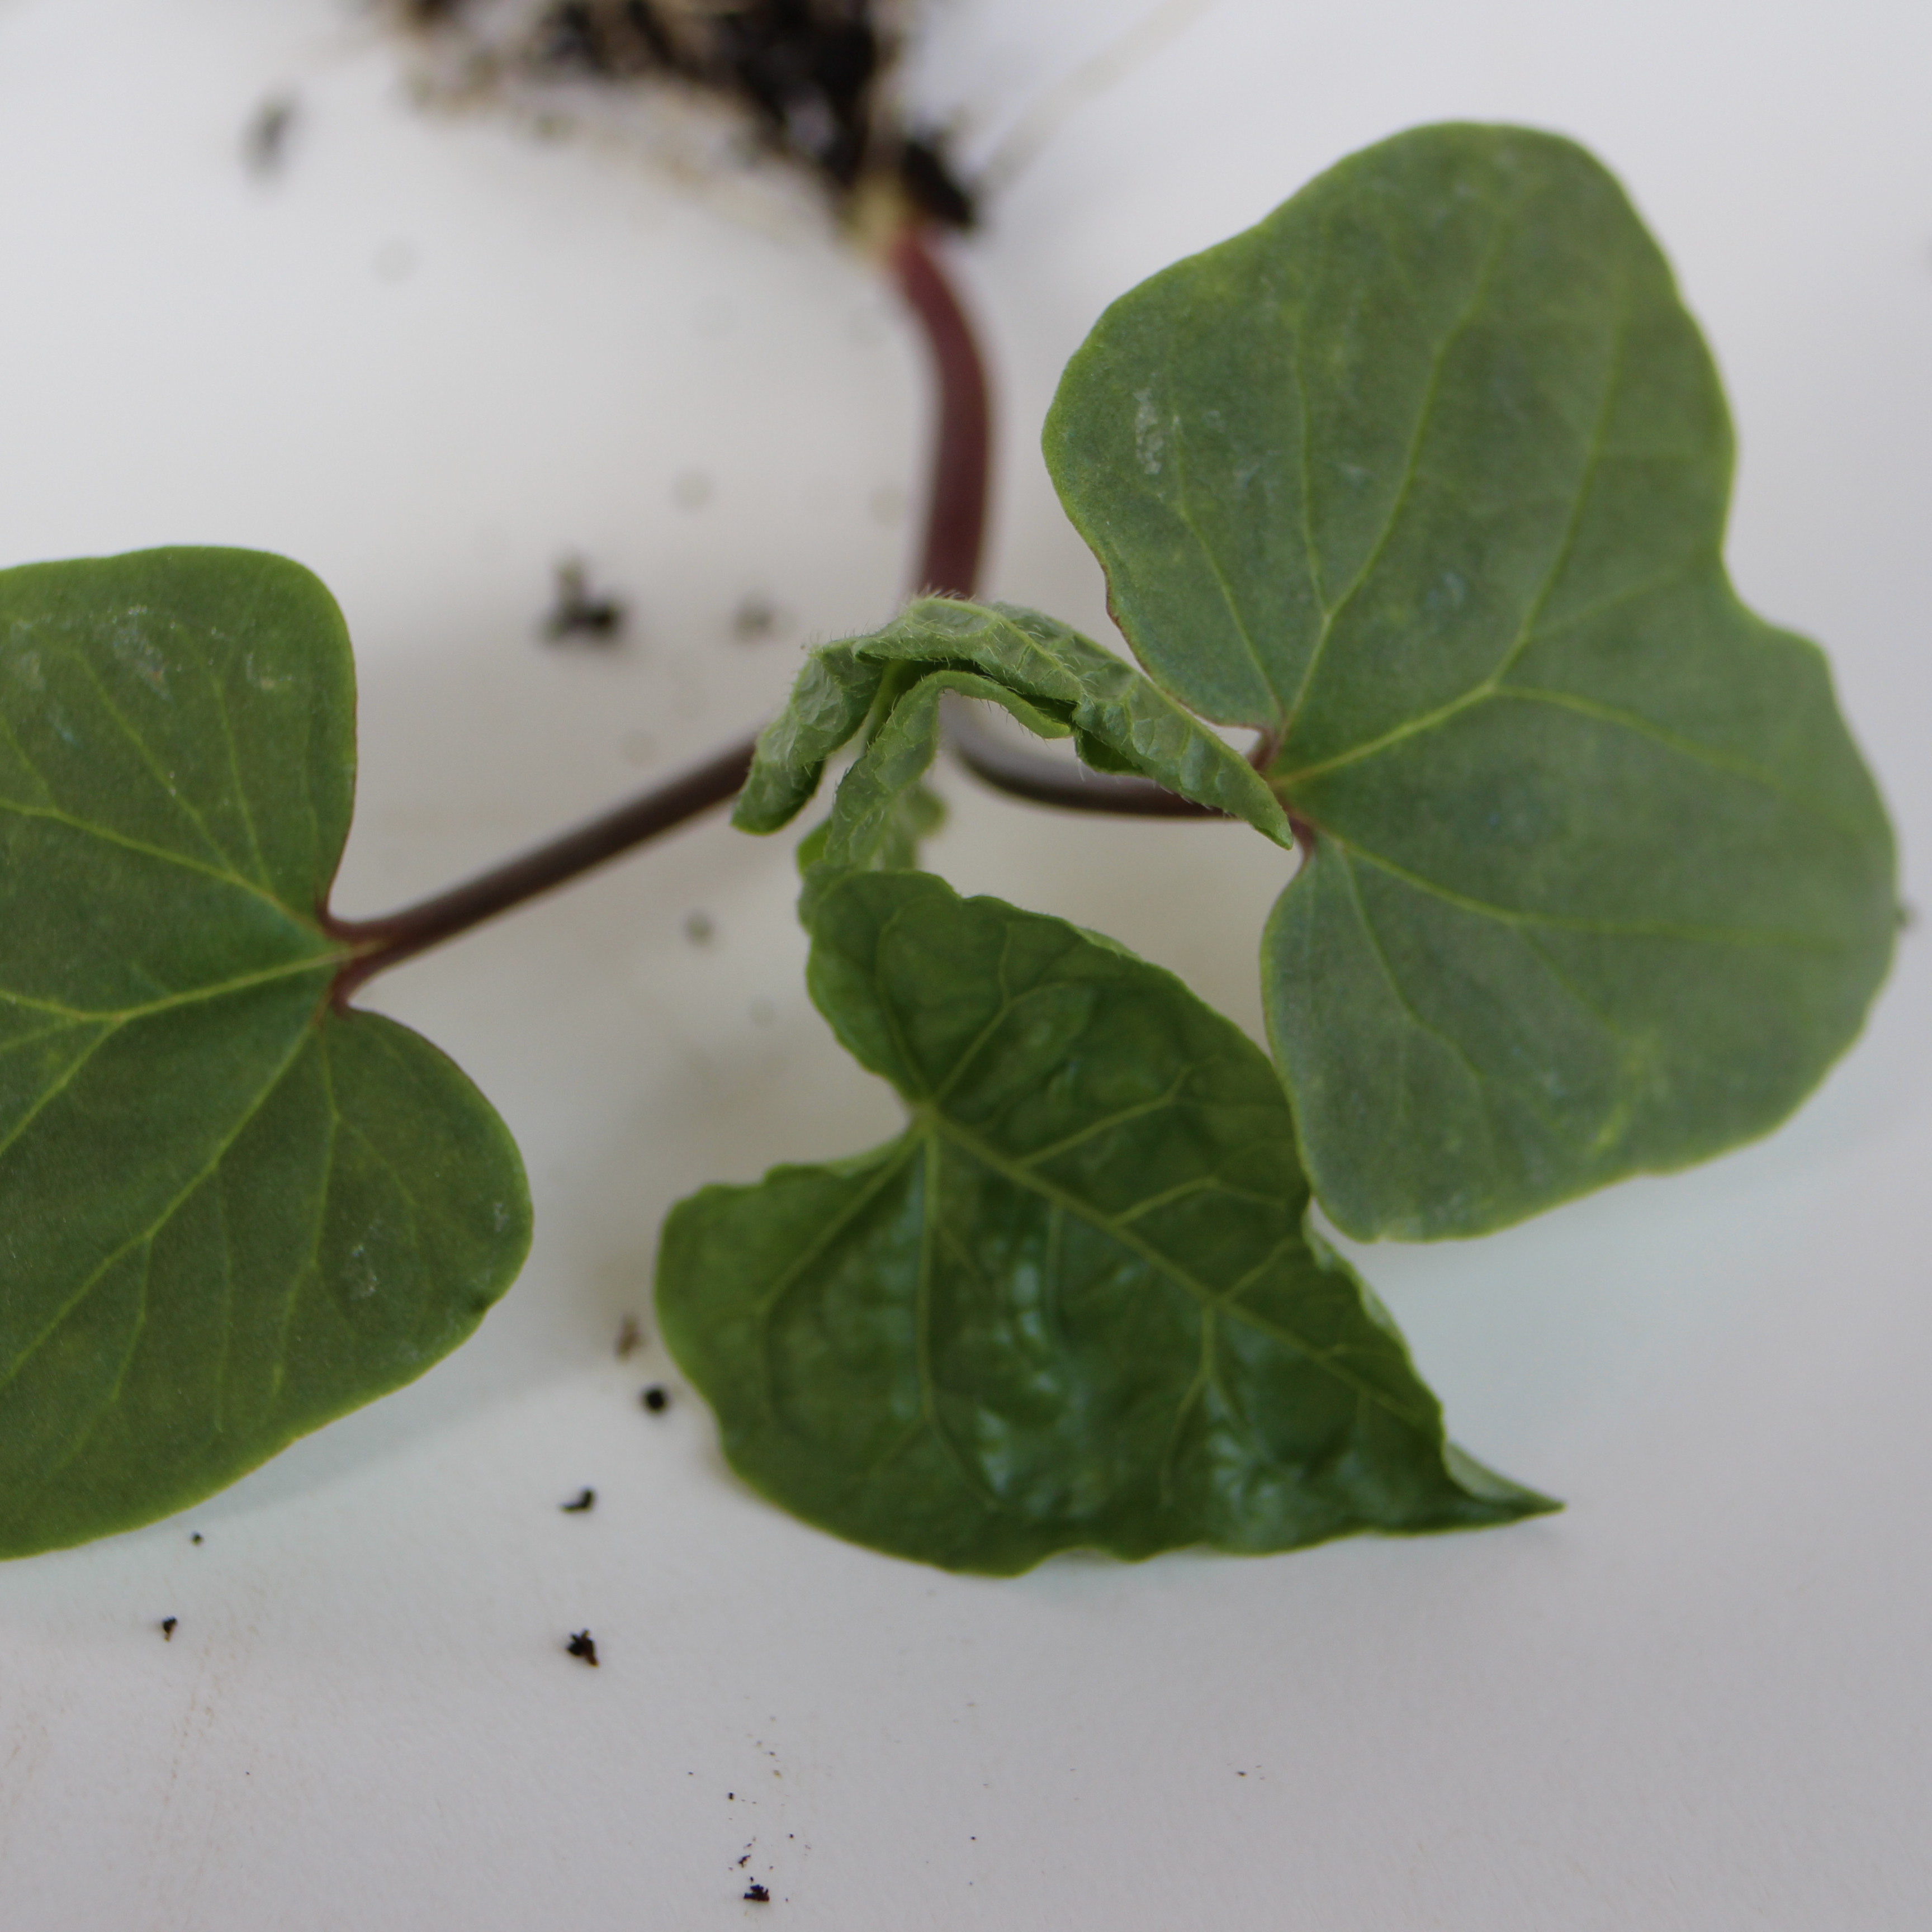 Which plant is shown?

Convolvulus arvensis
